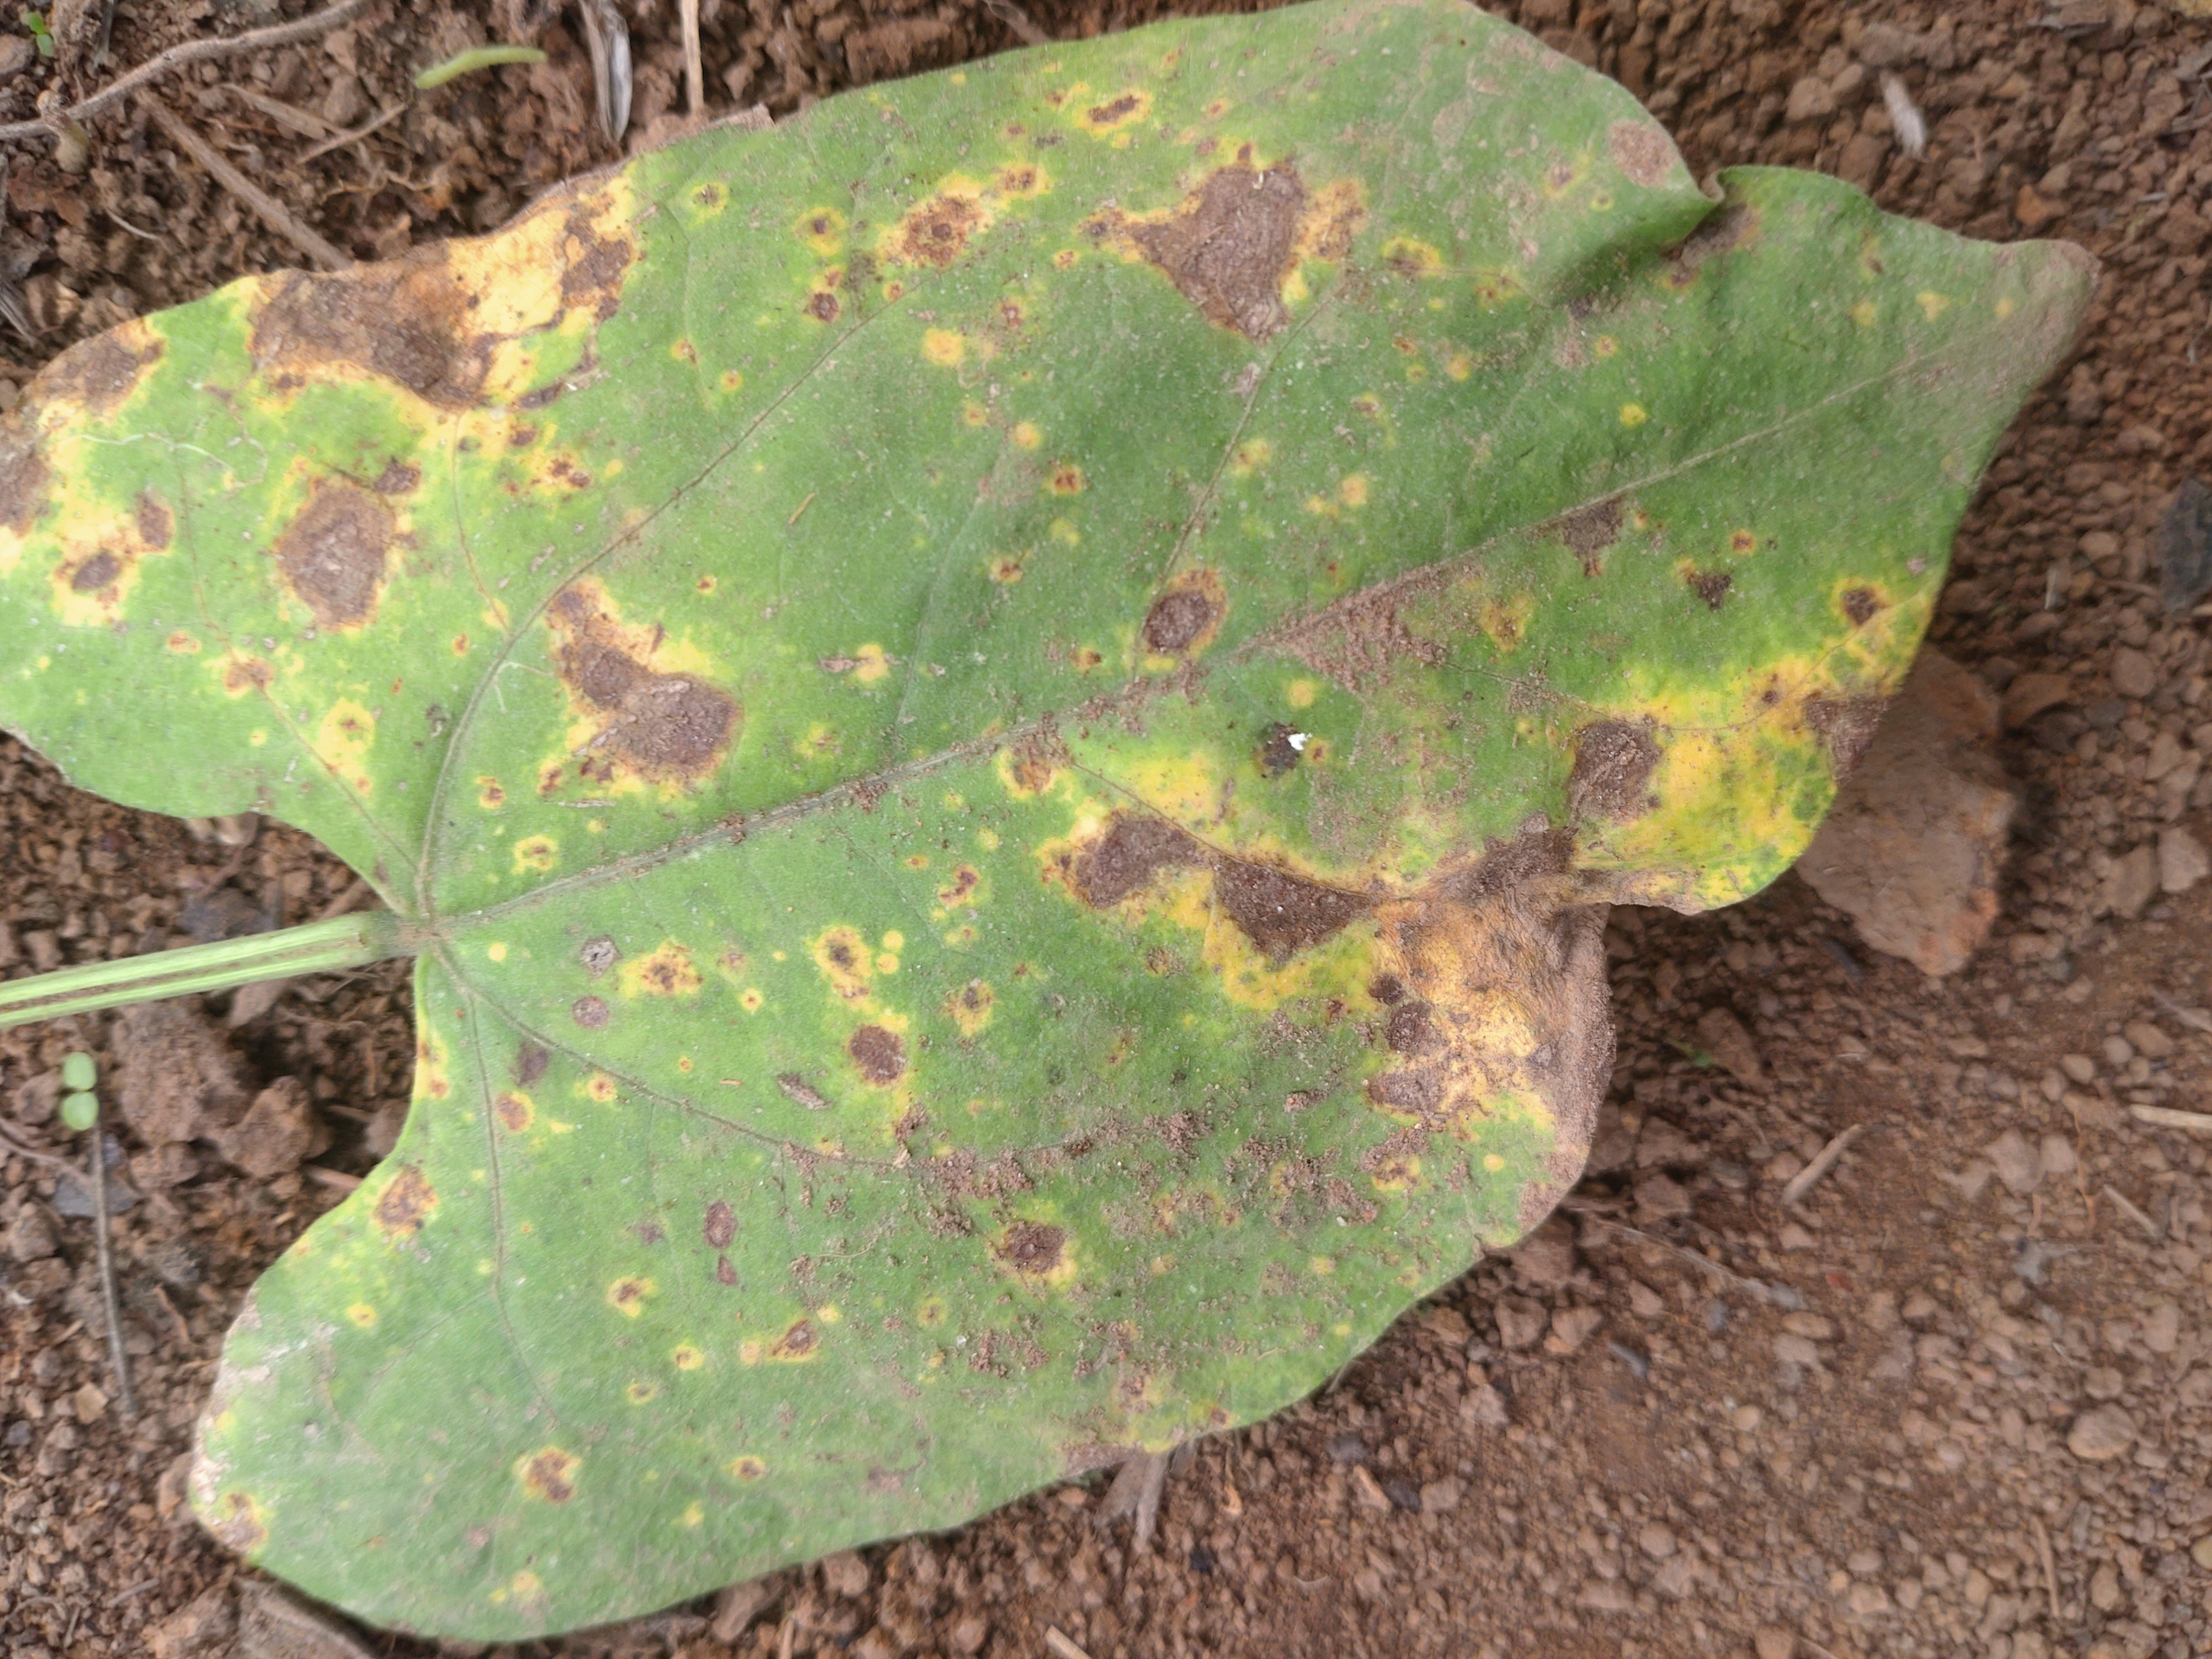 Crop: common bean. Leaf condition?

rust
